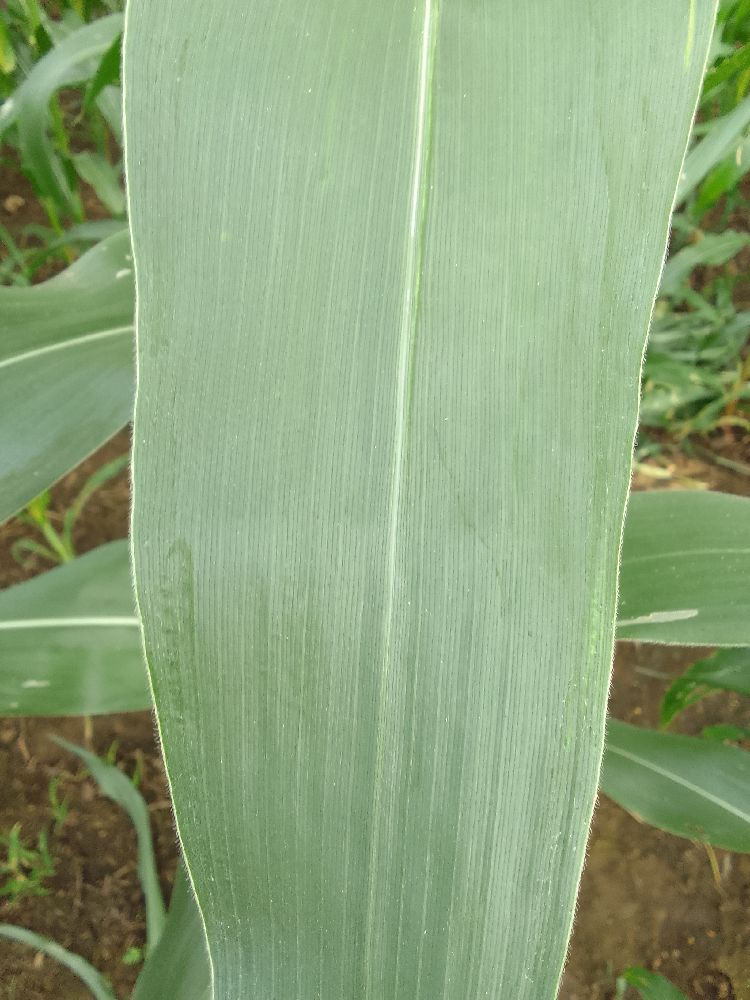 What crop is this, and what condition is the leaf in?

maize, healthy
